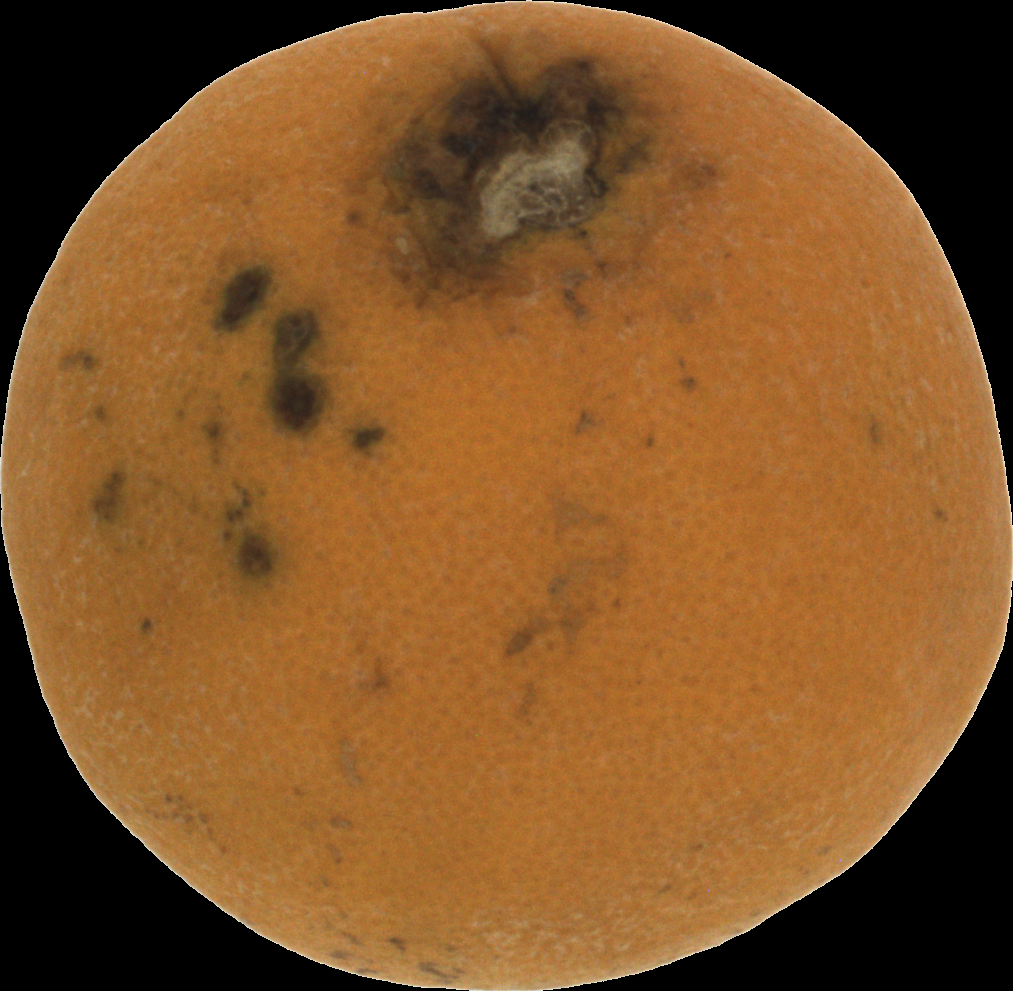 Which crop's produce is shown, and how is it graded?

orange, bad
